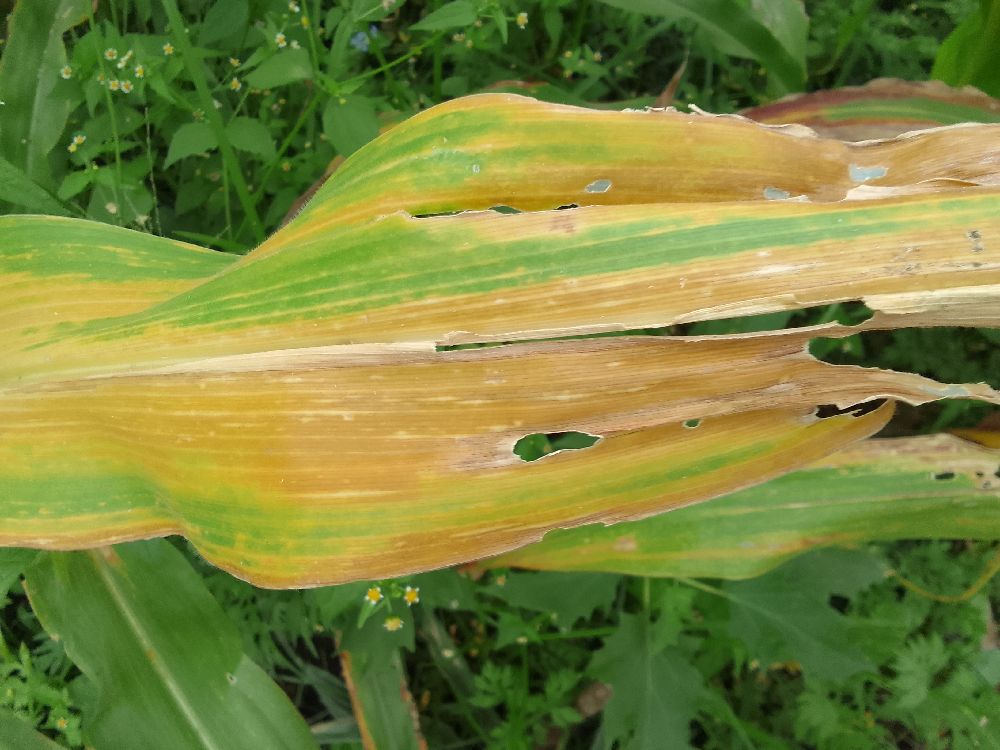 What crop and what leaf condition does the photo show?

maize, maize lethal necrosis
